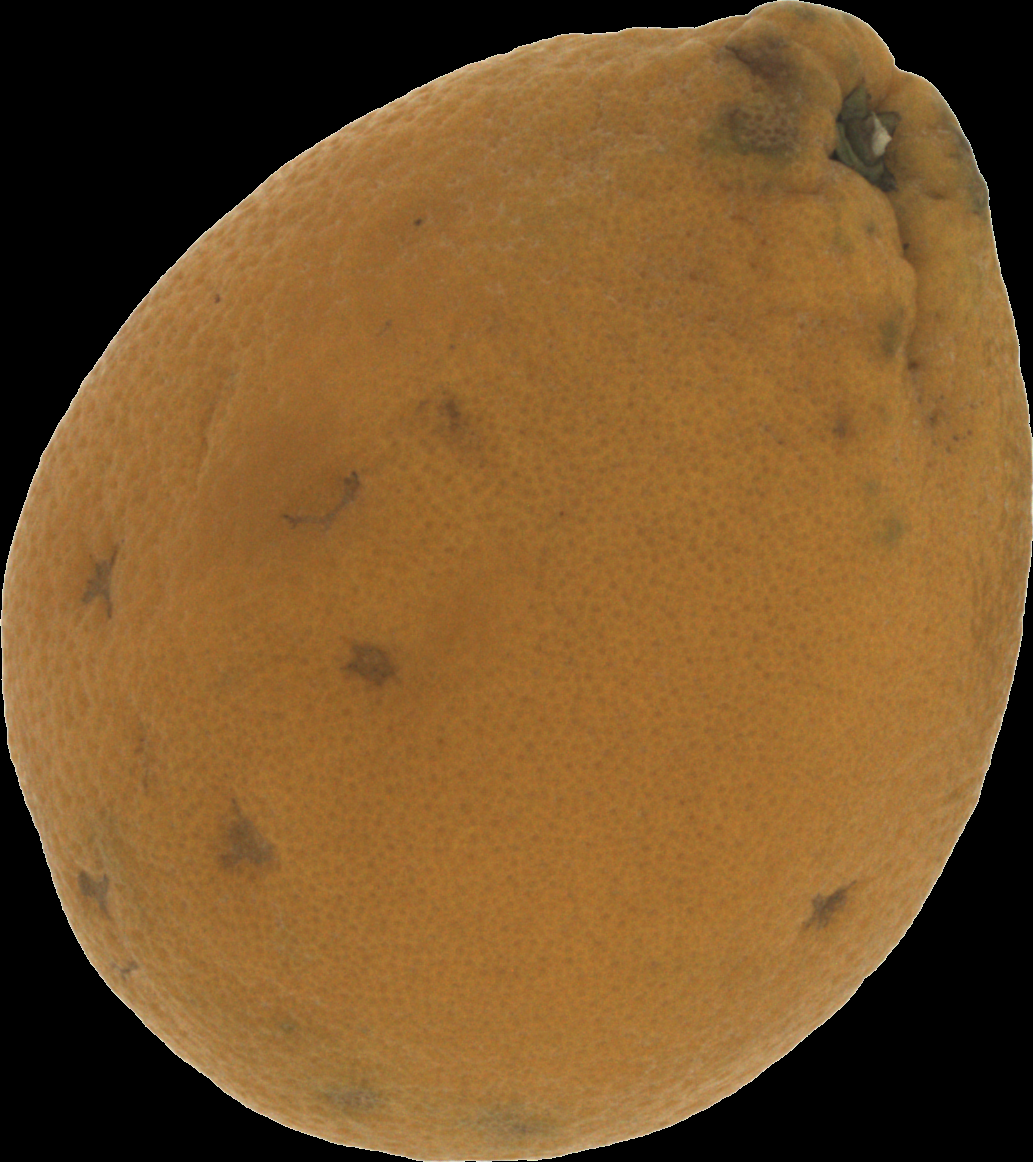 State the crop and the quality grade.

orange, bad
